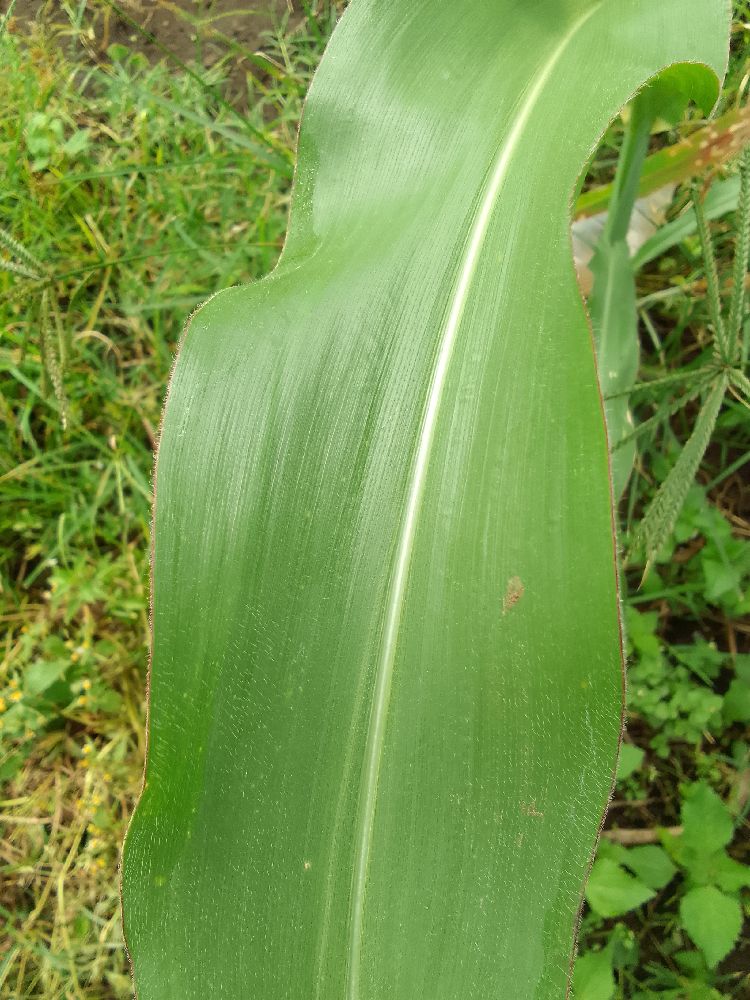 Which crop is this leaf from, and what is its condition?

maize, healthy
